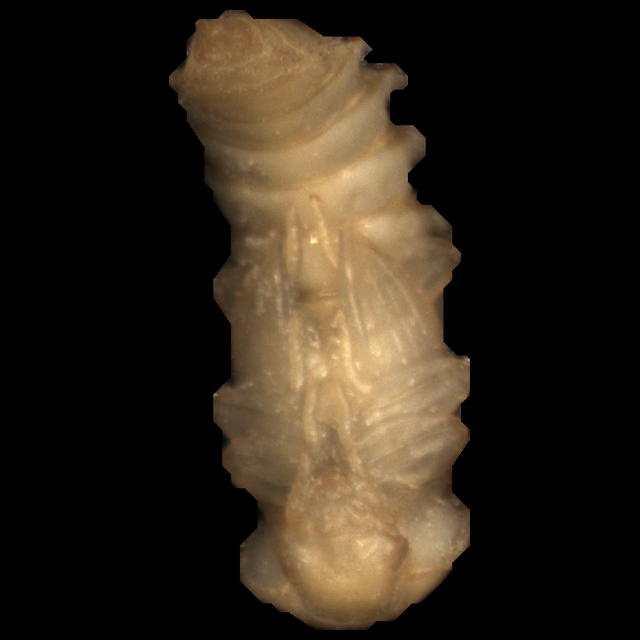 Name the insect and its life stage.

mealworm pupa
